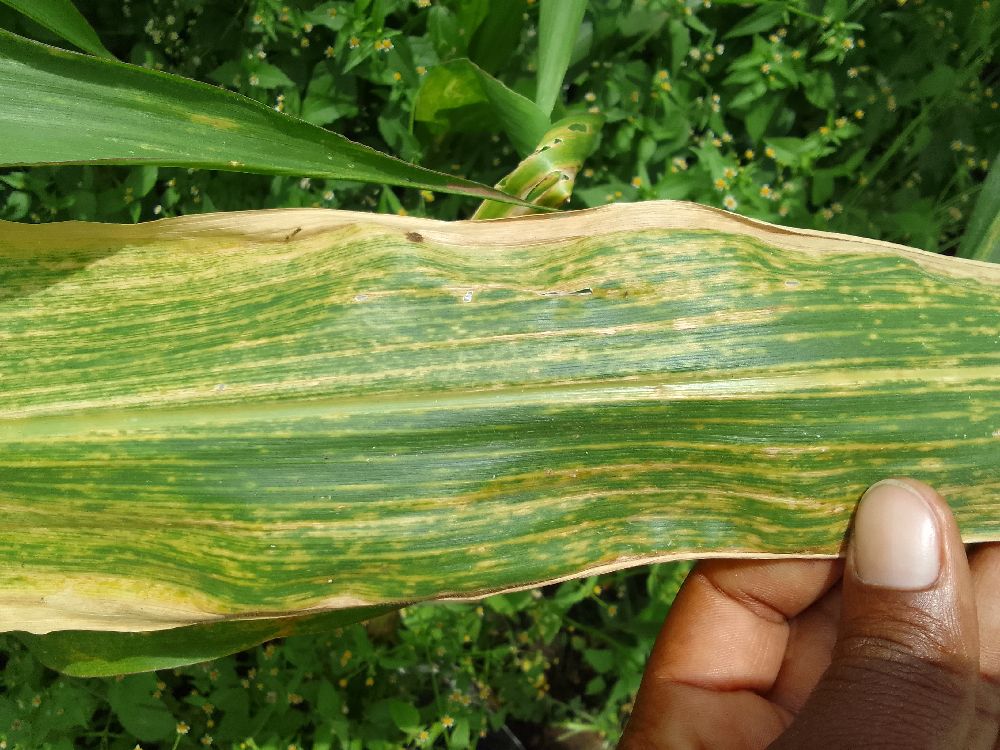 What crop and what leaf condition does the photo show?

maize, maize lethal necrosis
